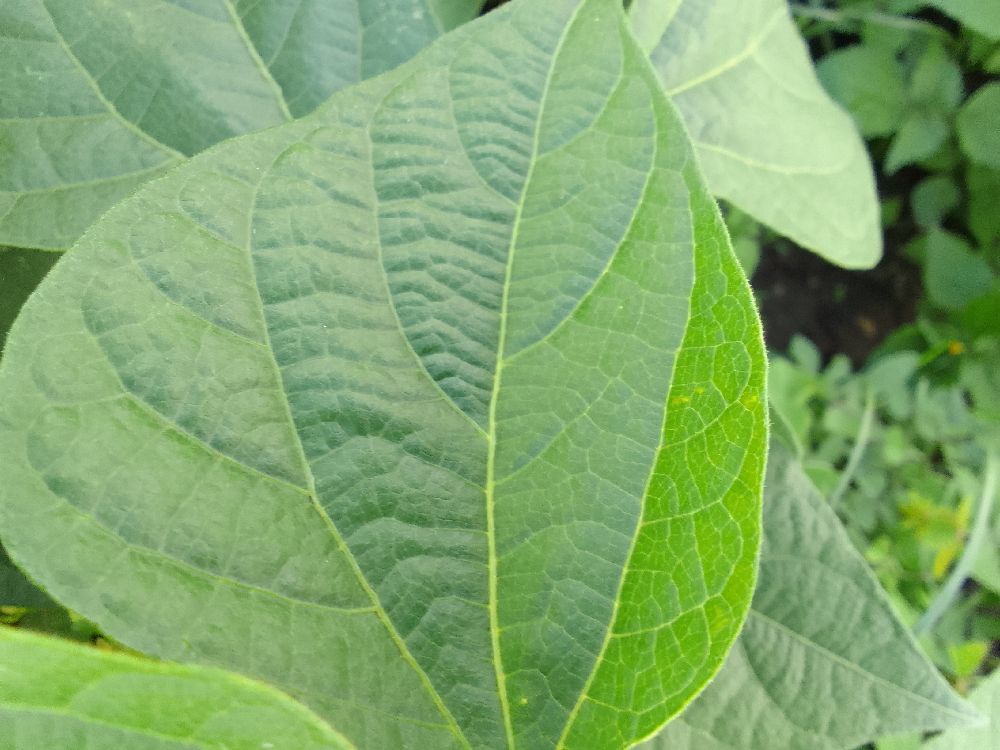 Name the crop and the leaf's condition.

common bean, healthy
